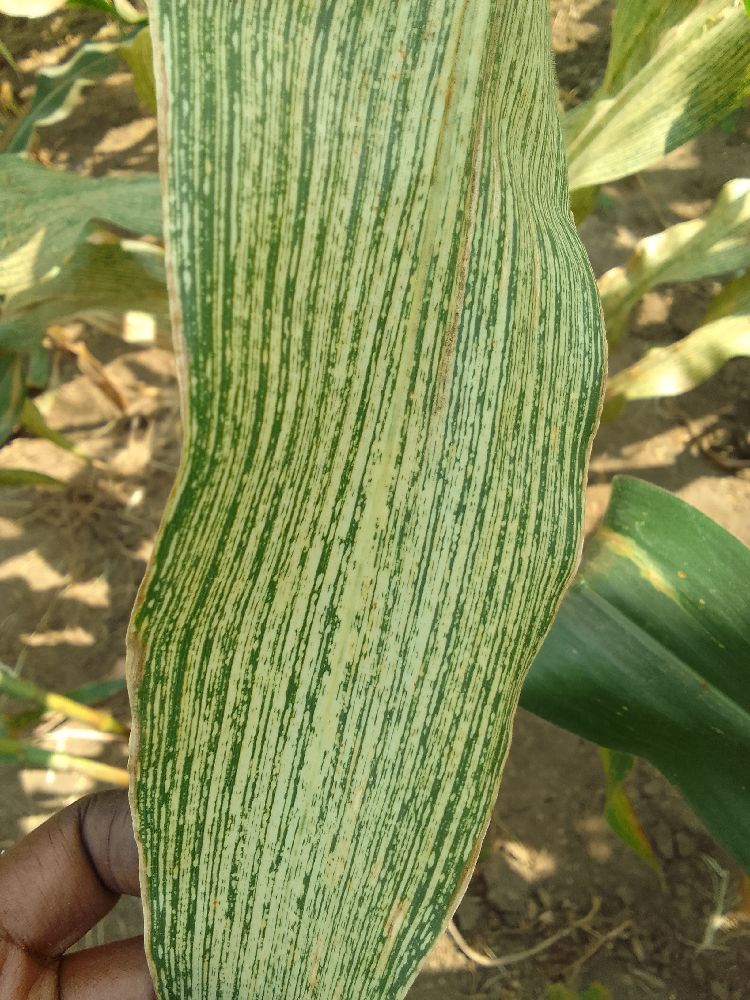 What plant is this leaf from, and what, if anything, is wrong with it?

maize, maize streak virus
